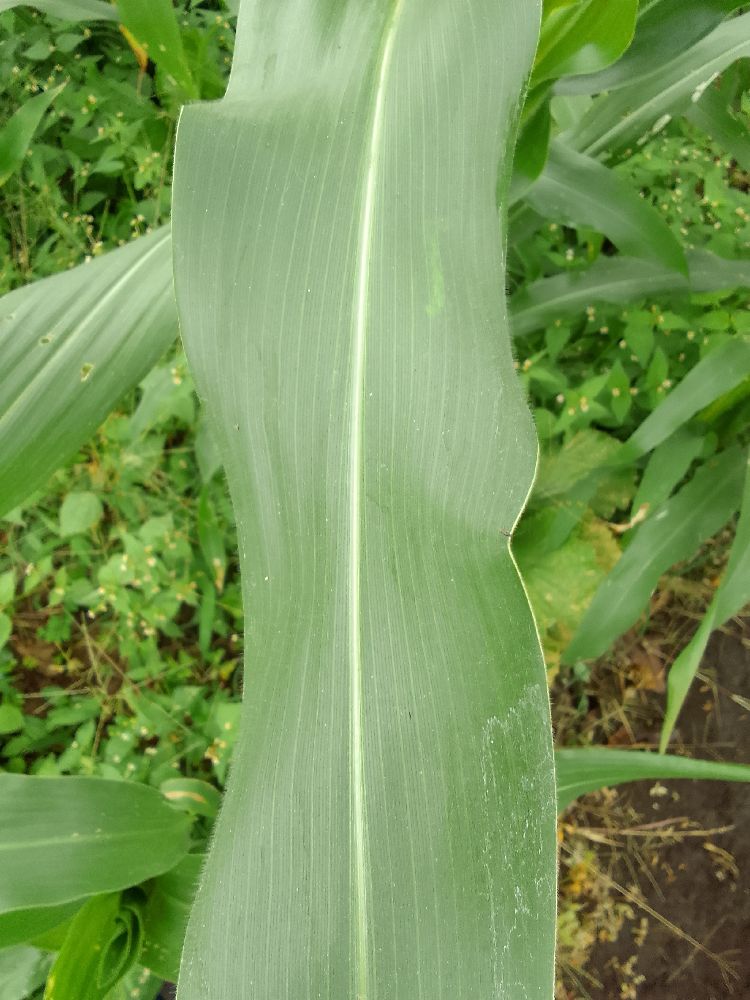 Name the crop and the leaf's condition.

maize, healthy
